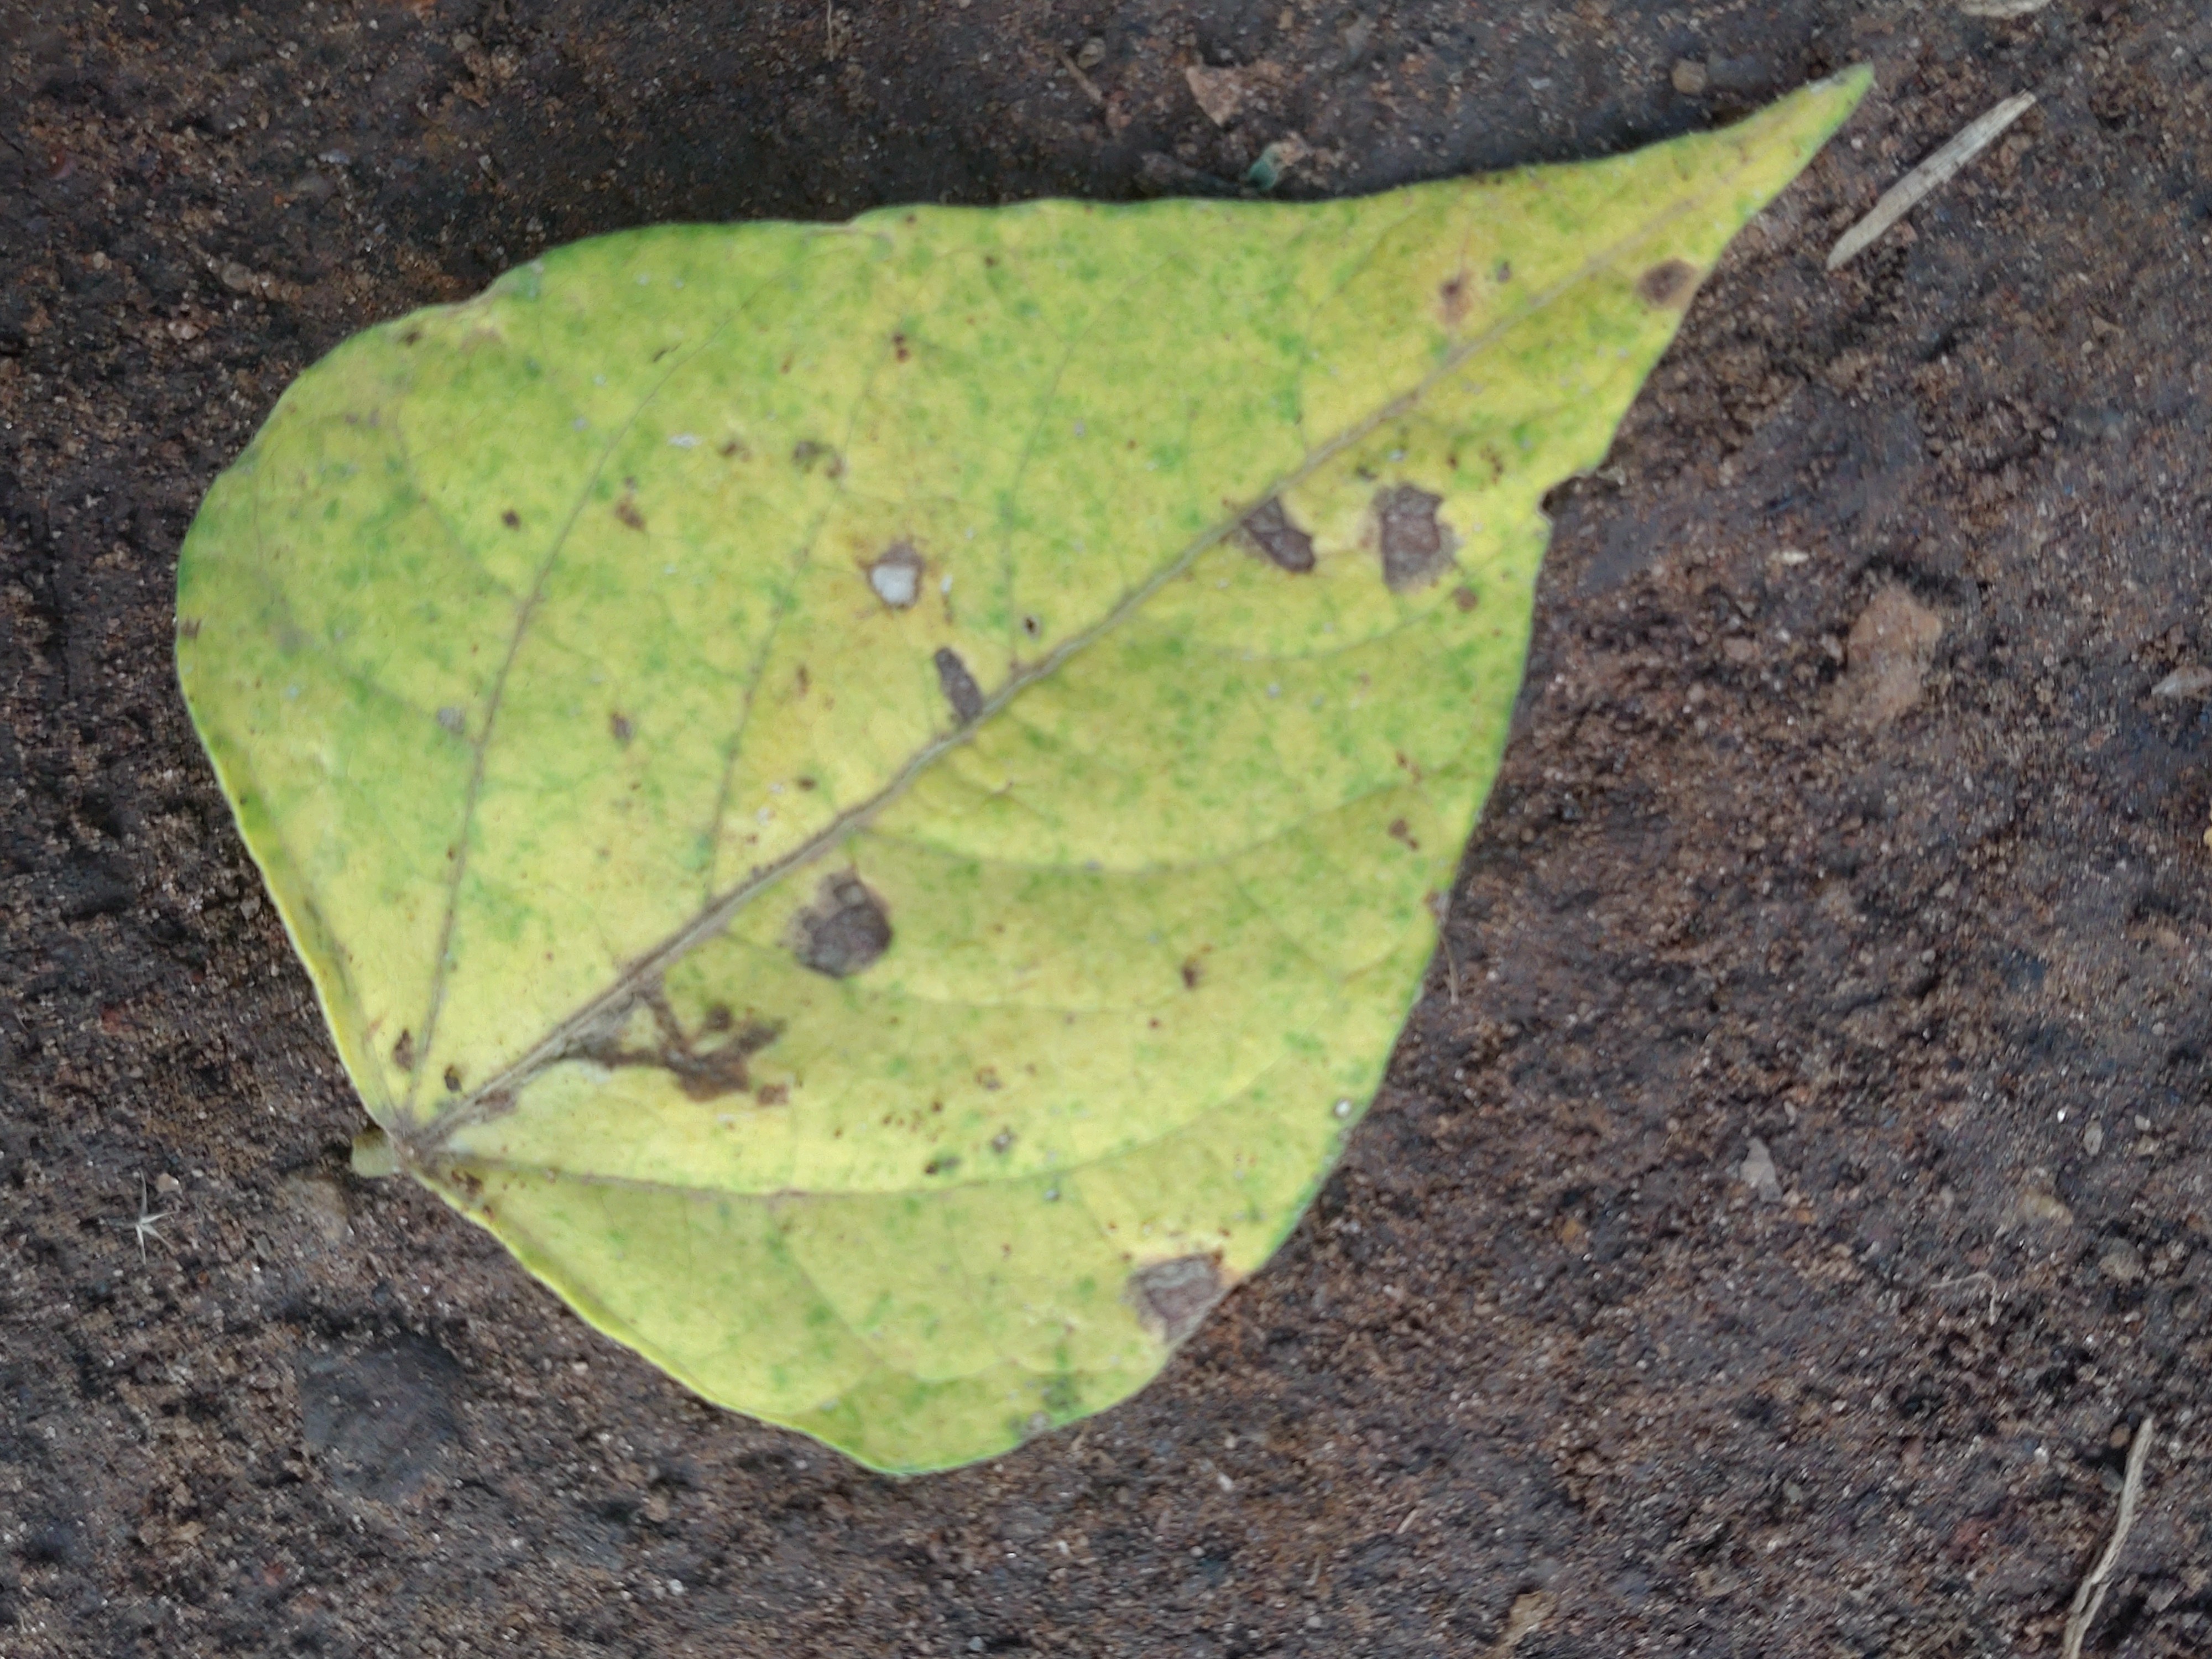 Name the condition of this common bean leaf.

anthracnose
